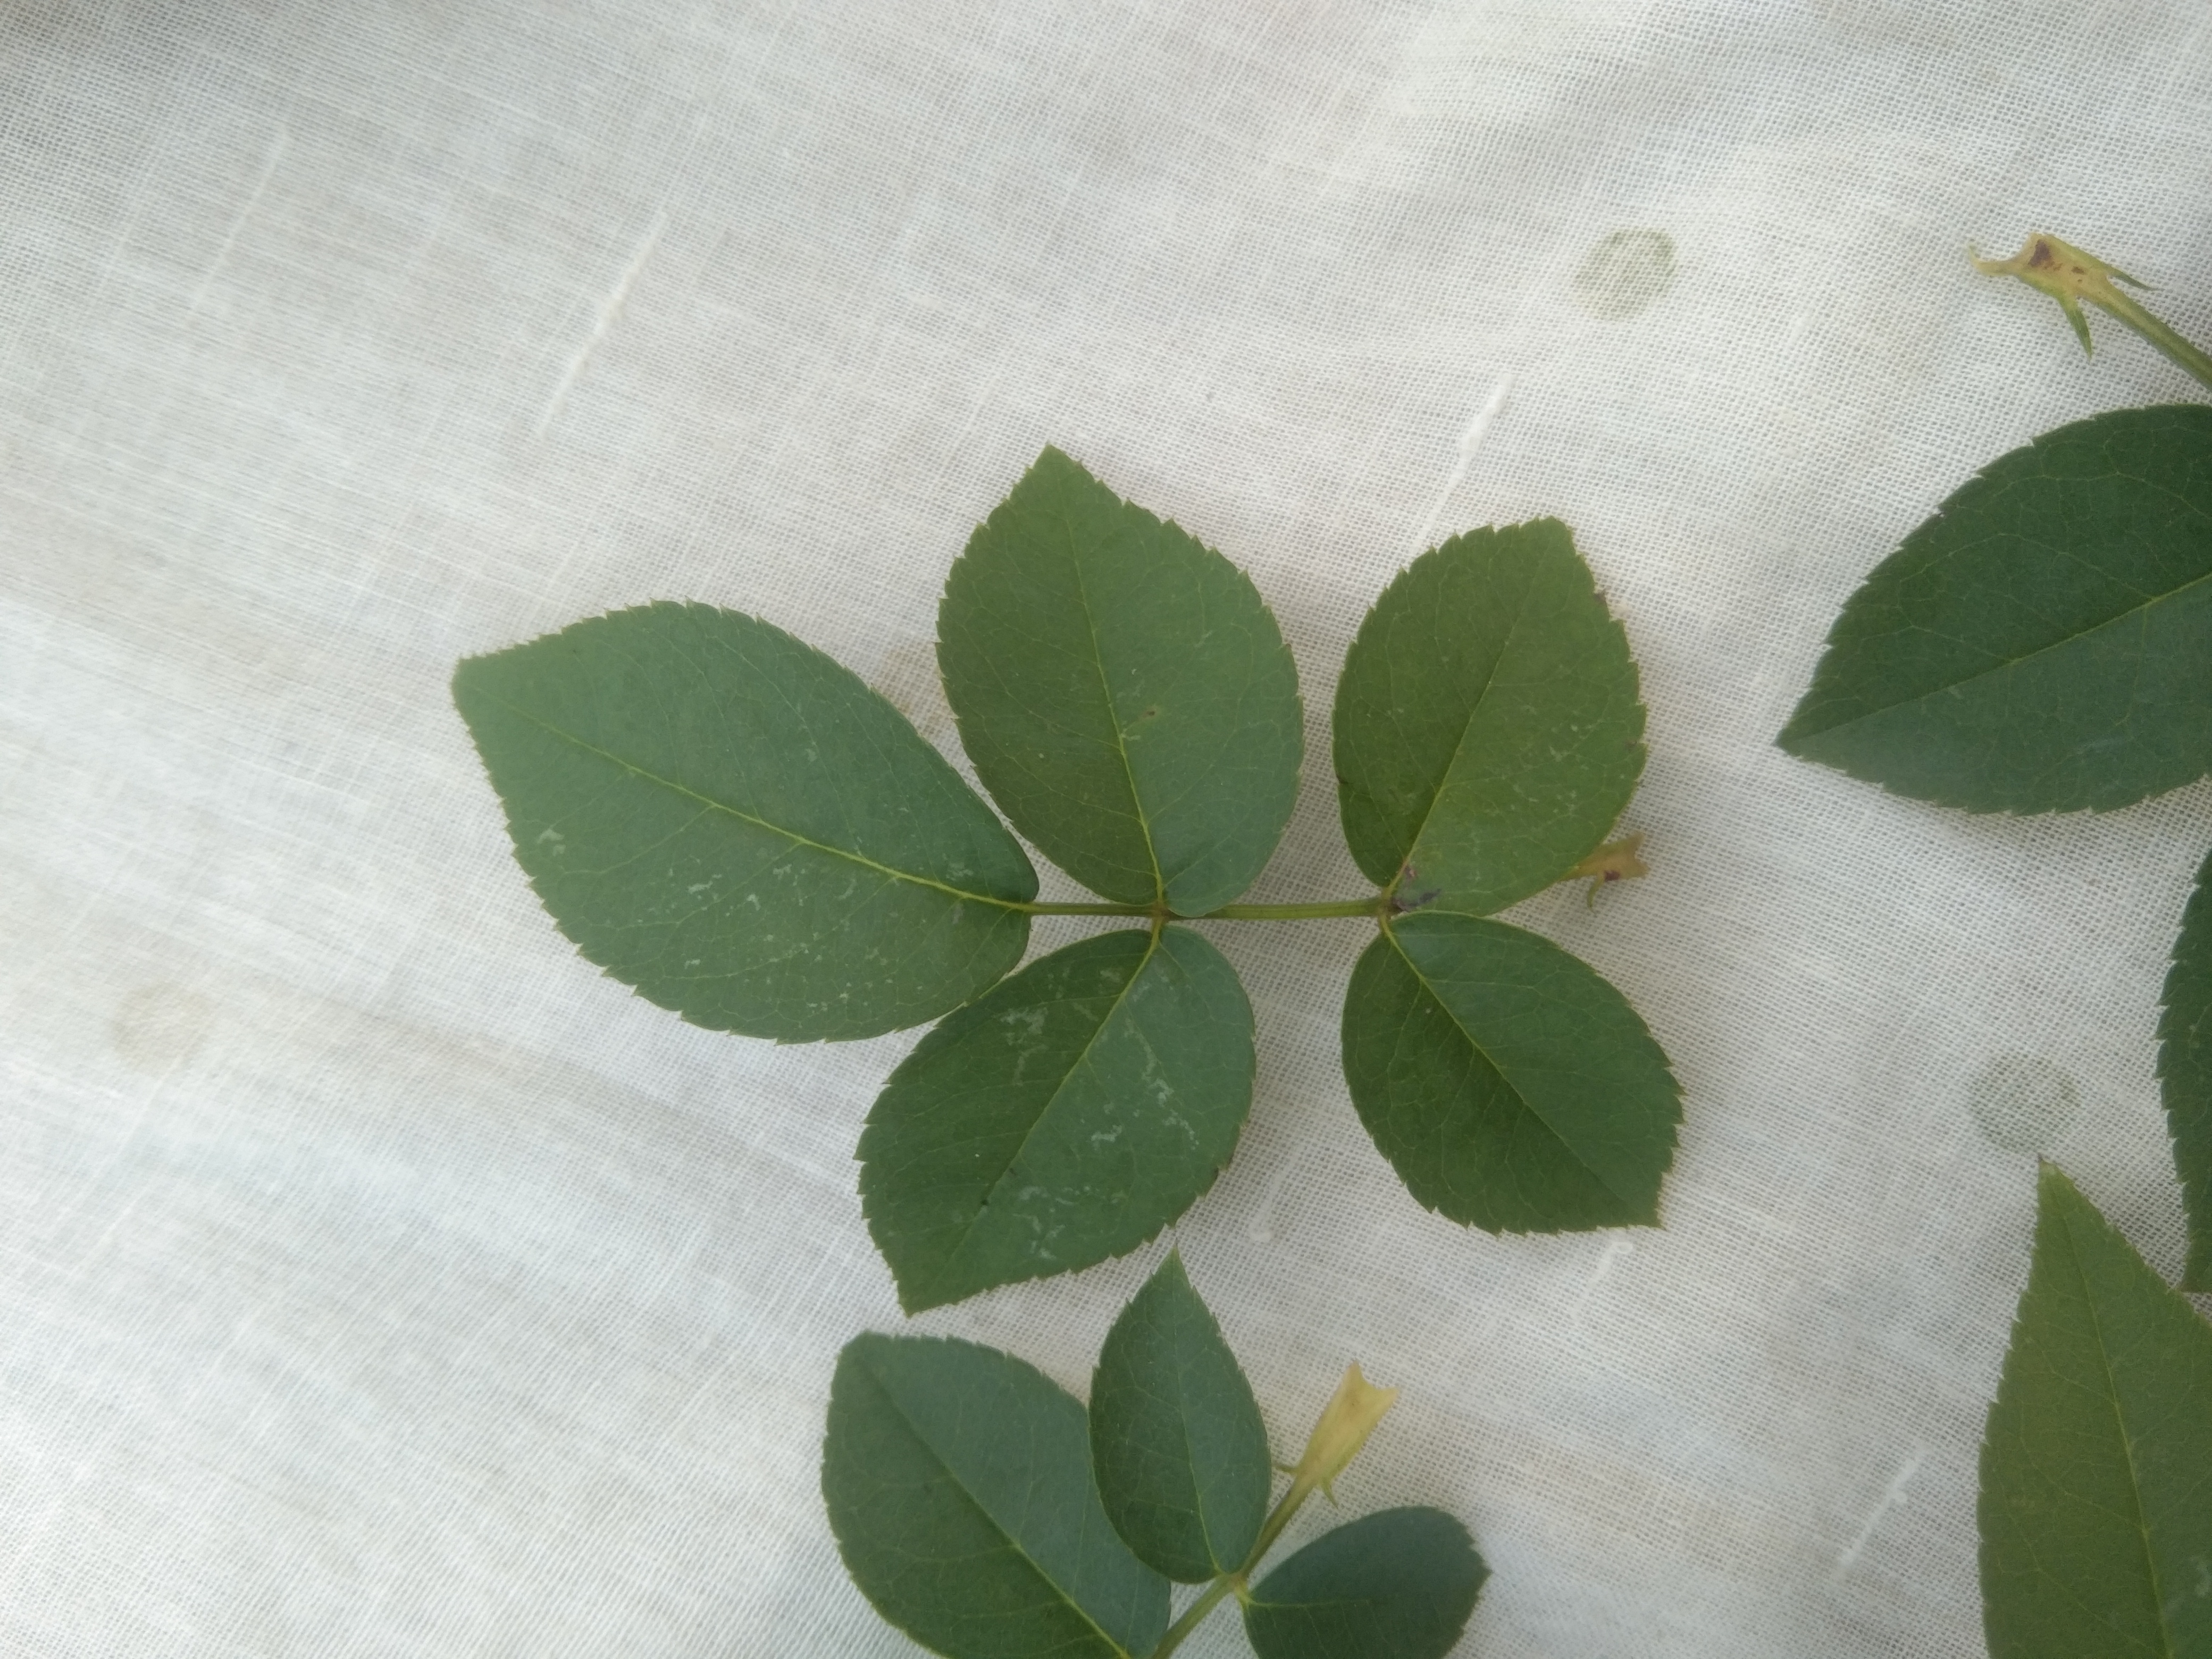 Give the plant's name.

rose
